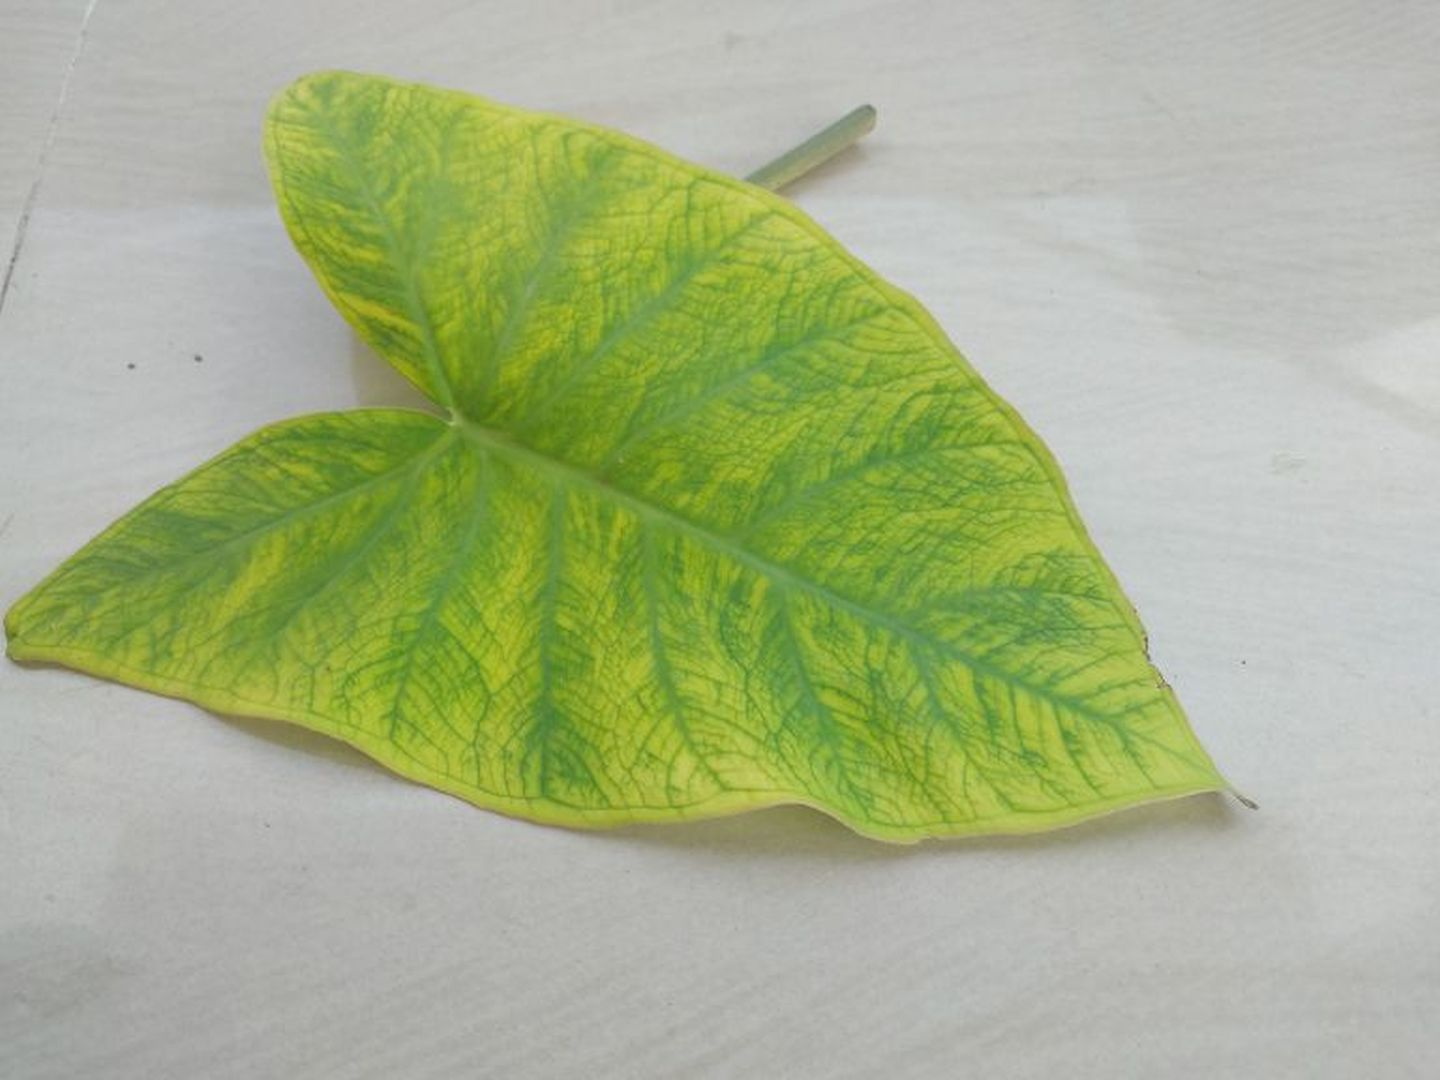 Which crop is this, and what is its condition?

taro, mosaic
